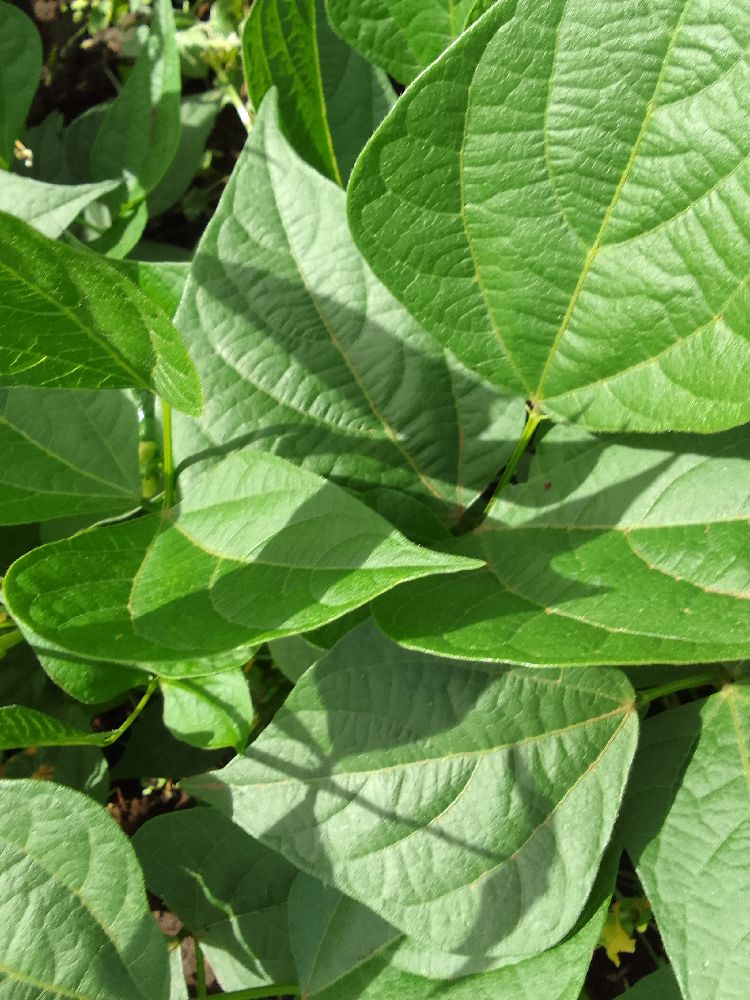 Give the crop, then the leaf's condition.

common bean, healthy
